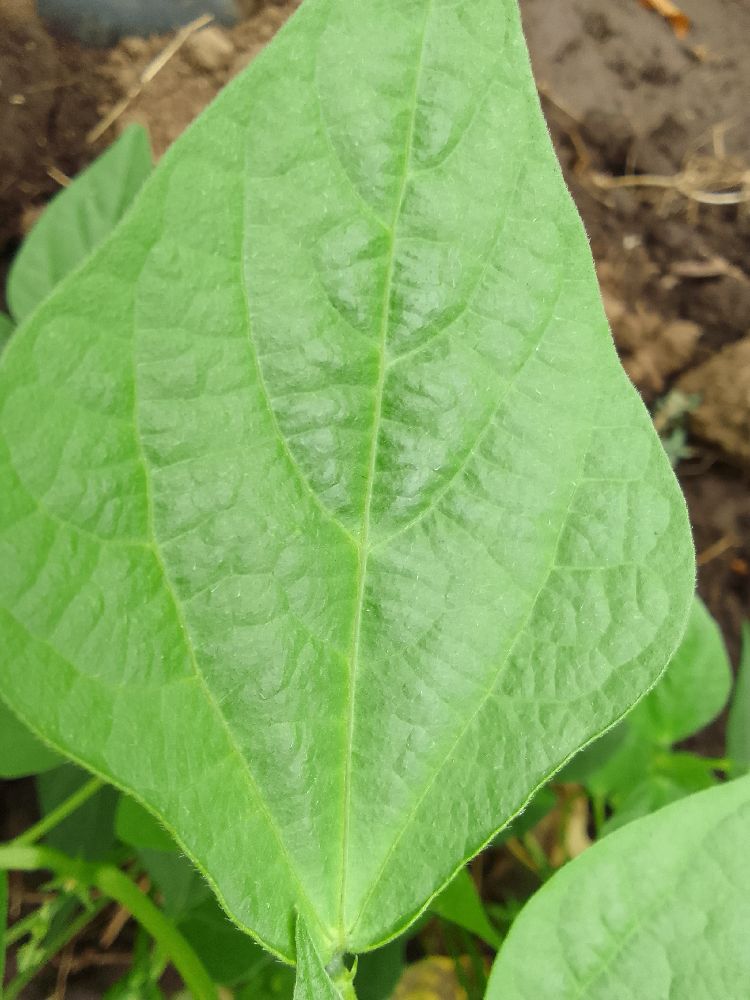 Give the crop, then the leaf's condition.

common bean, healthy
